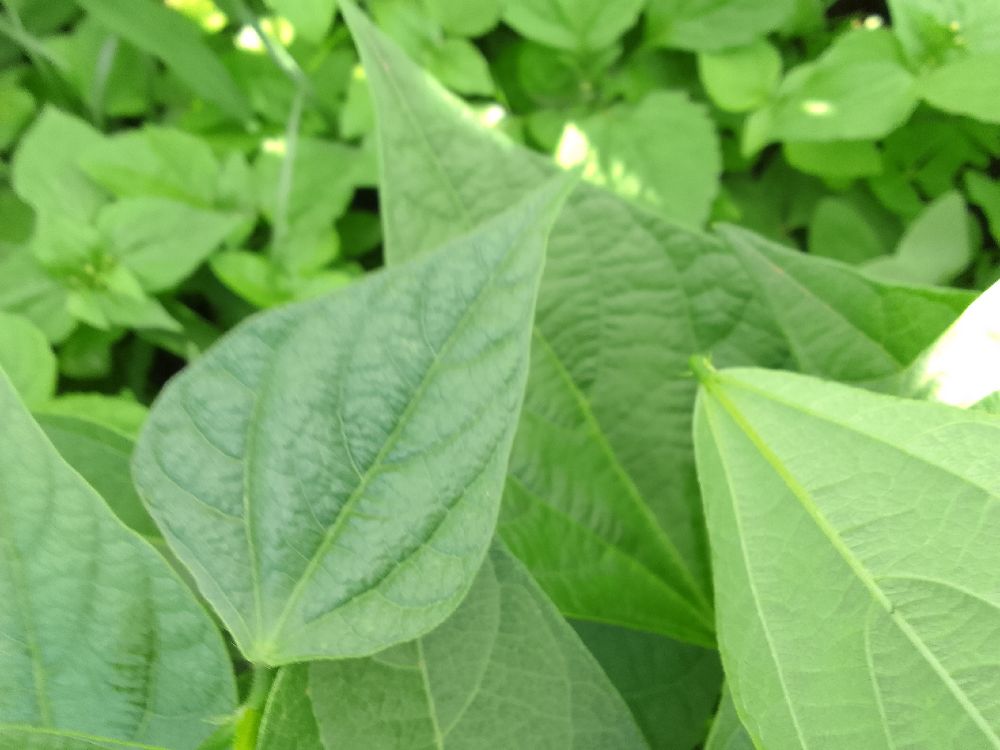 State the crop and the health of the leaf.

common bean, healthy
